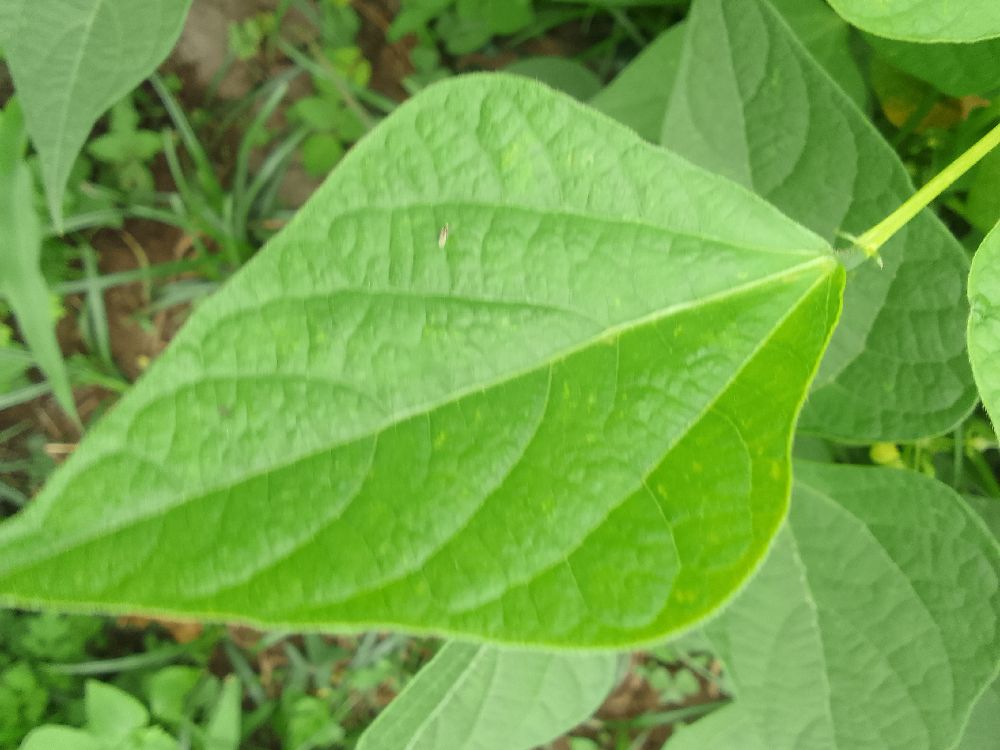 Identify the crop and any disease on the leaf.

common bean, healthy
